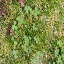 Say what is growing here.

unstructured weed
